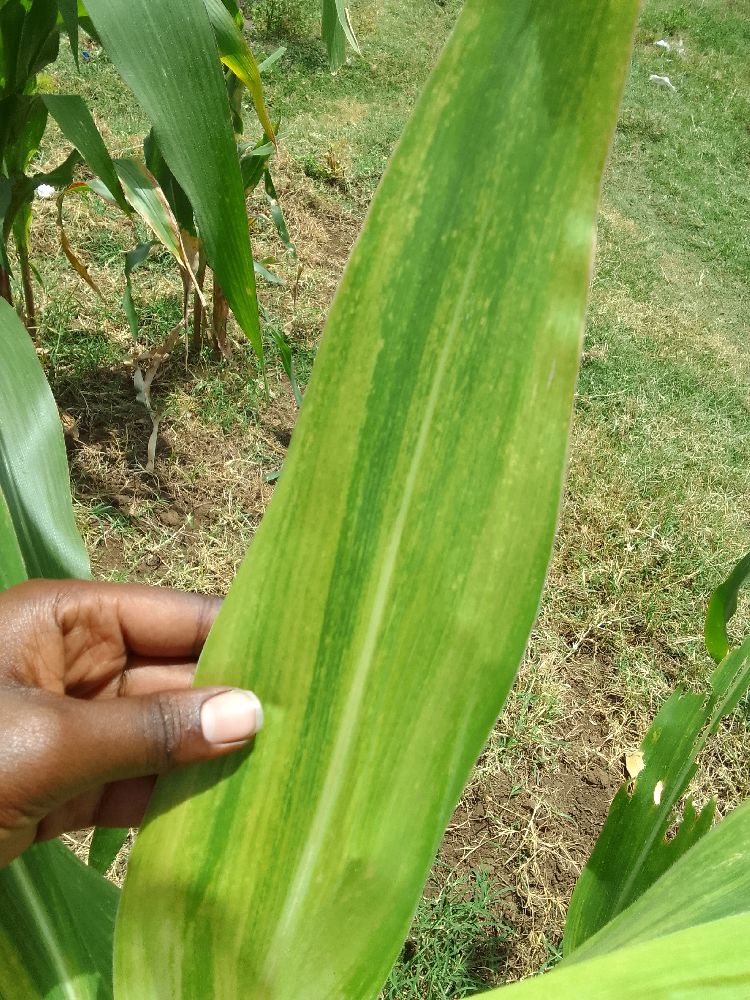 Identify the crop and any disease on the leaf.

maize, maize lethal necrosis
